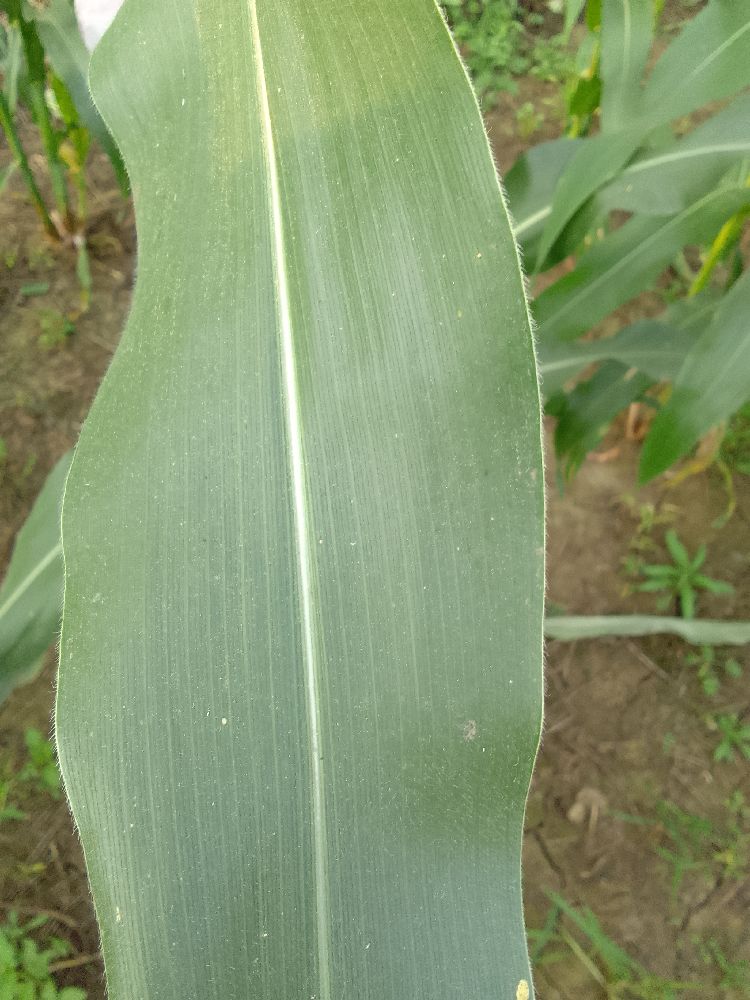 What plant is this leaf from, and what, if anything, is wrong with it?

maize, healthy
